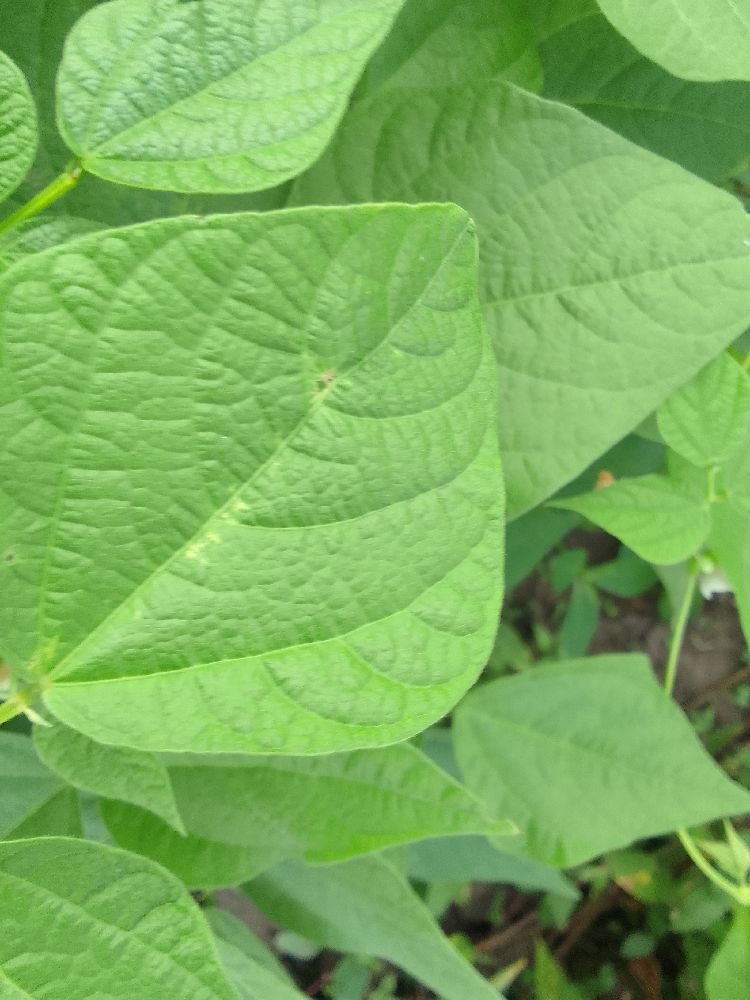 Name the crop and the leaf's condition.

common bean, healthy
